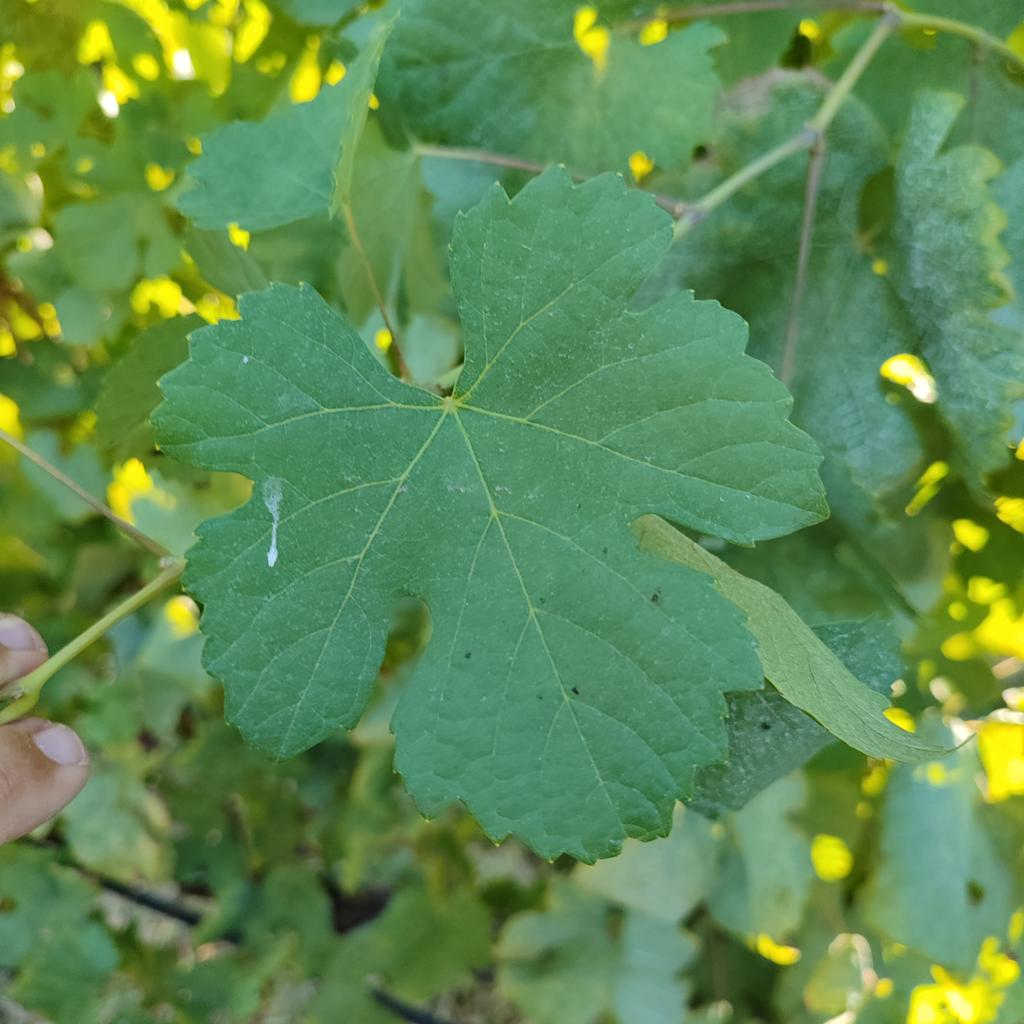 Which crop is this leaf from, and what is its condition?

grapevine, healthy
